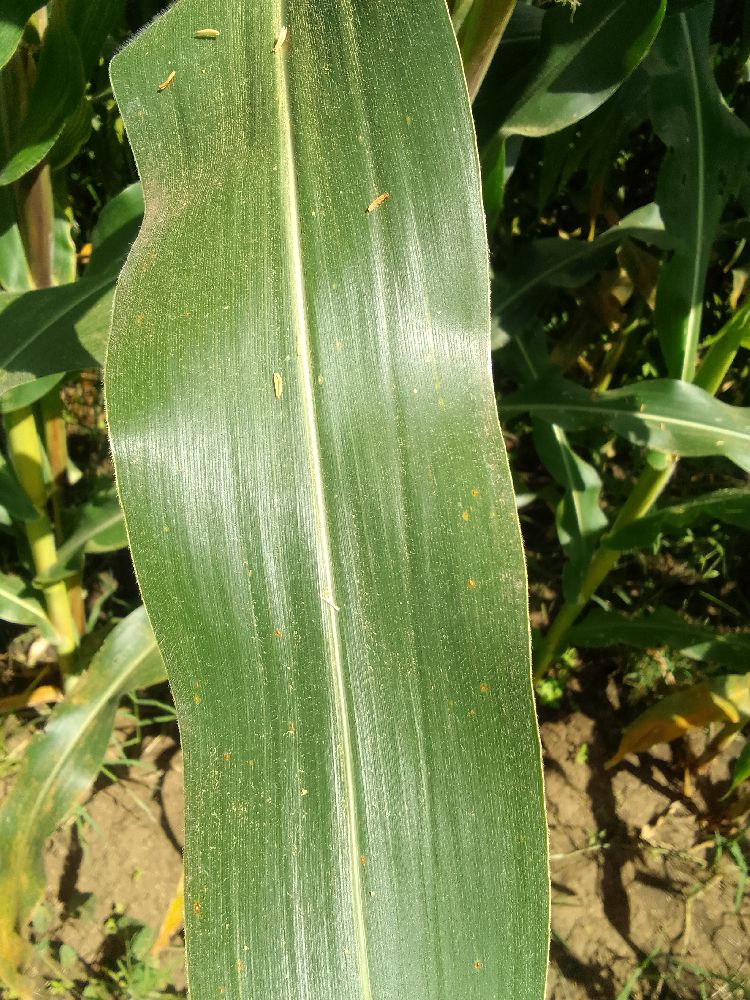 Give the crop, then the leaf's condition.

maize, healthy
